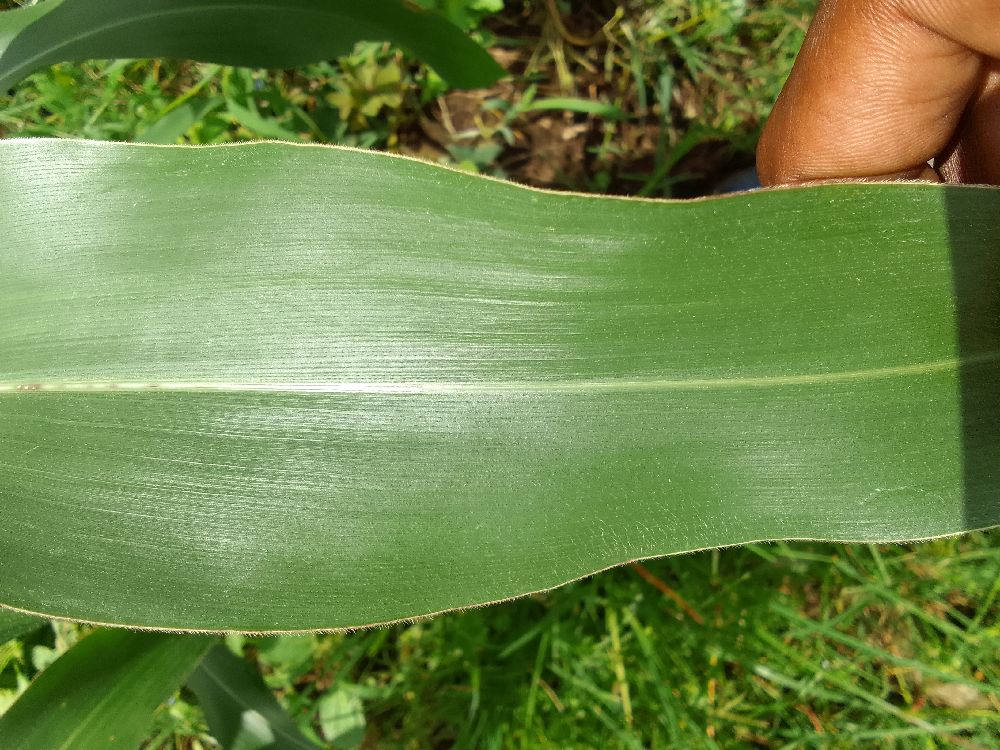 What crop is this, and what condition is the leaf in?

maize, healthy
